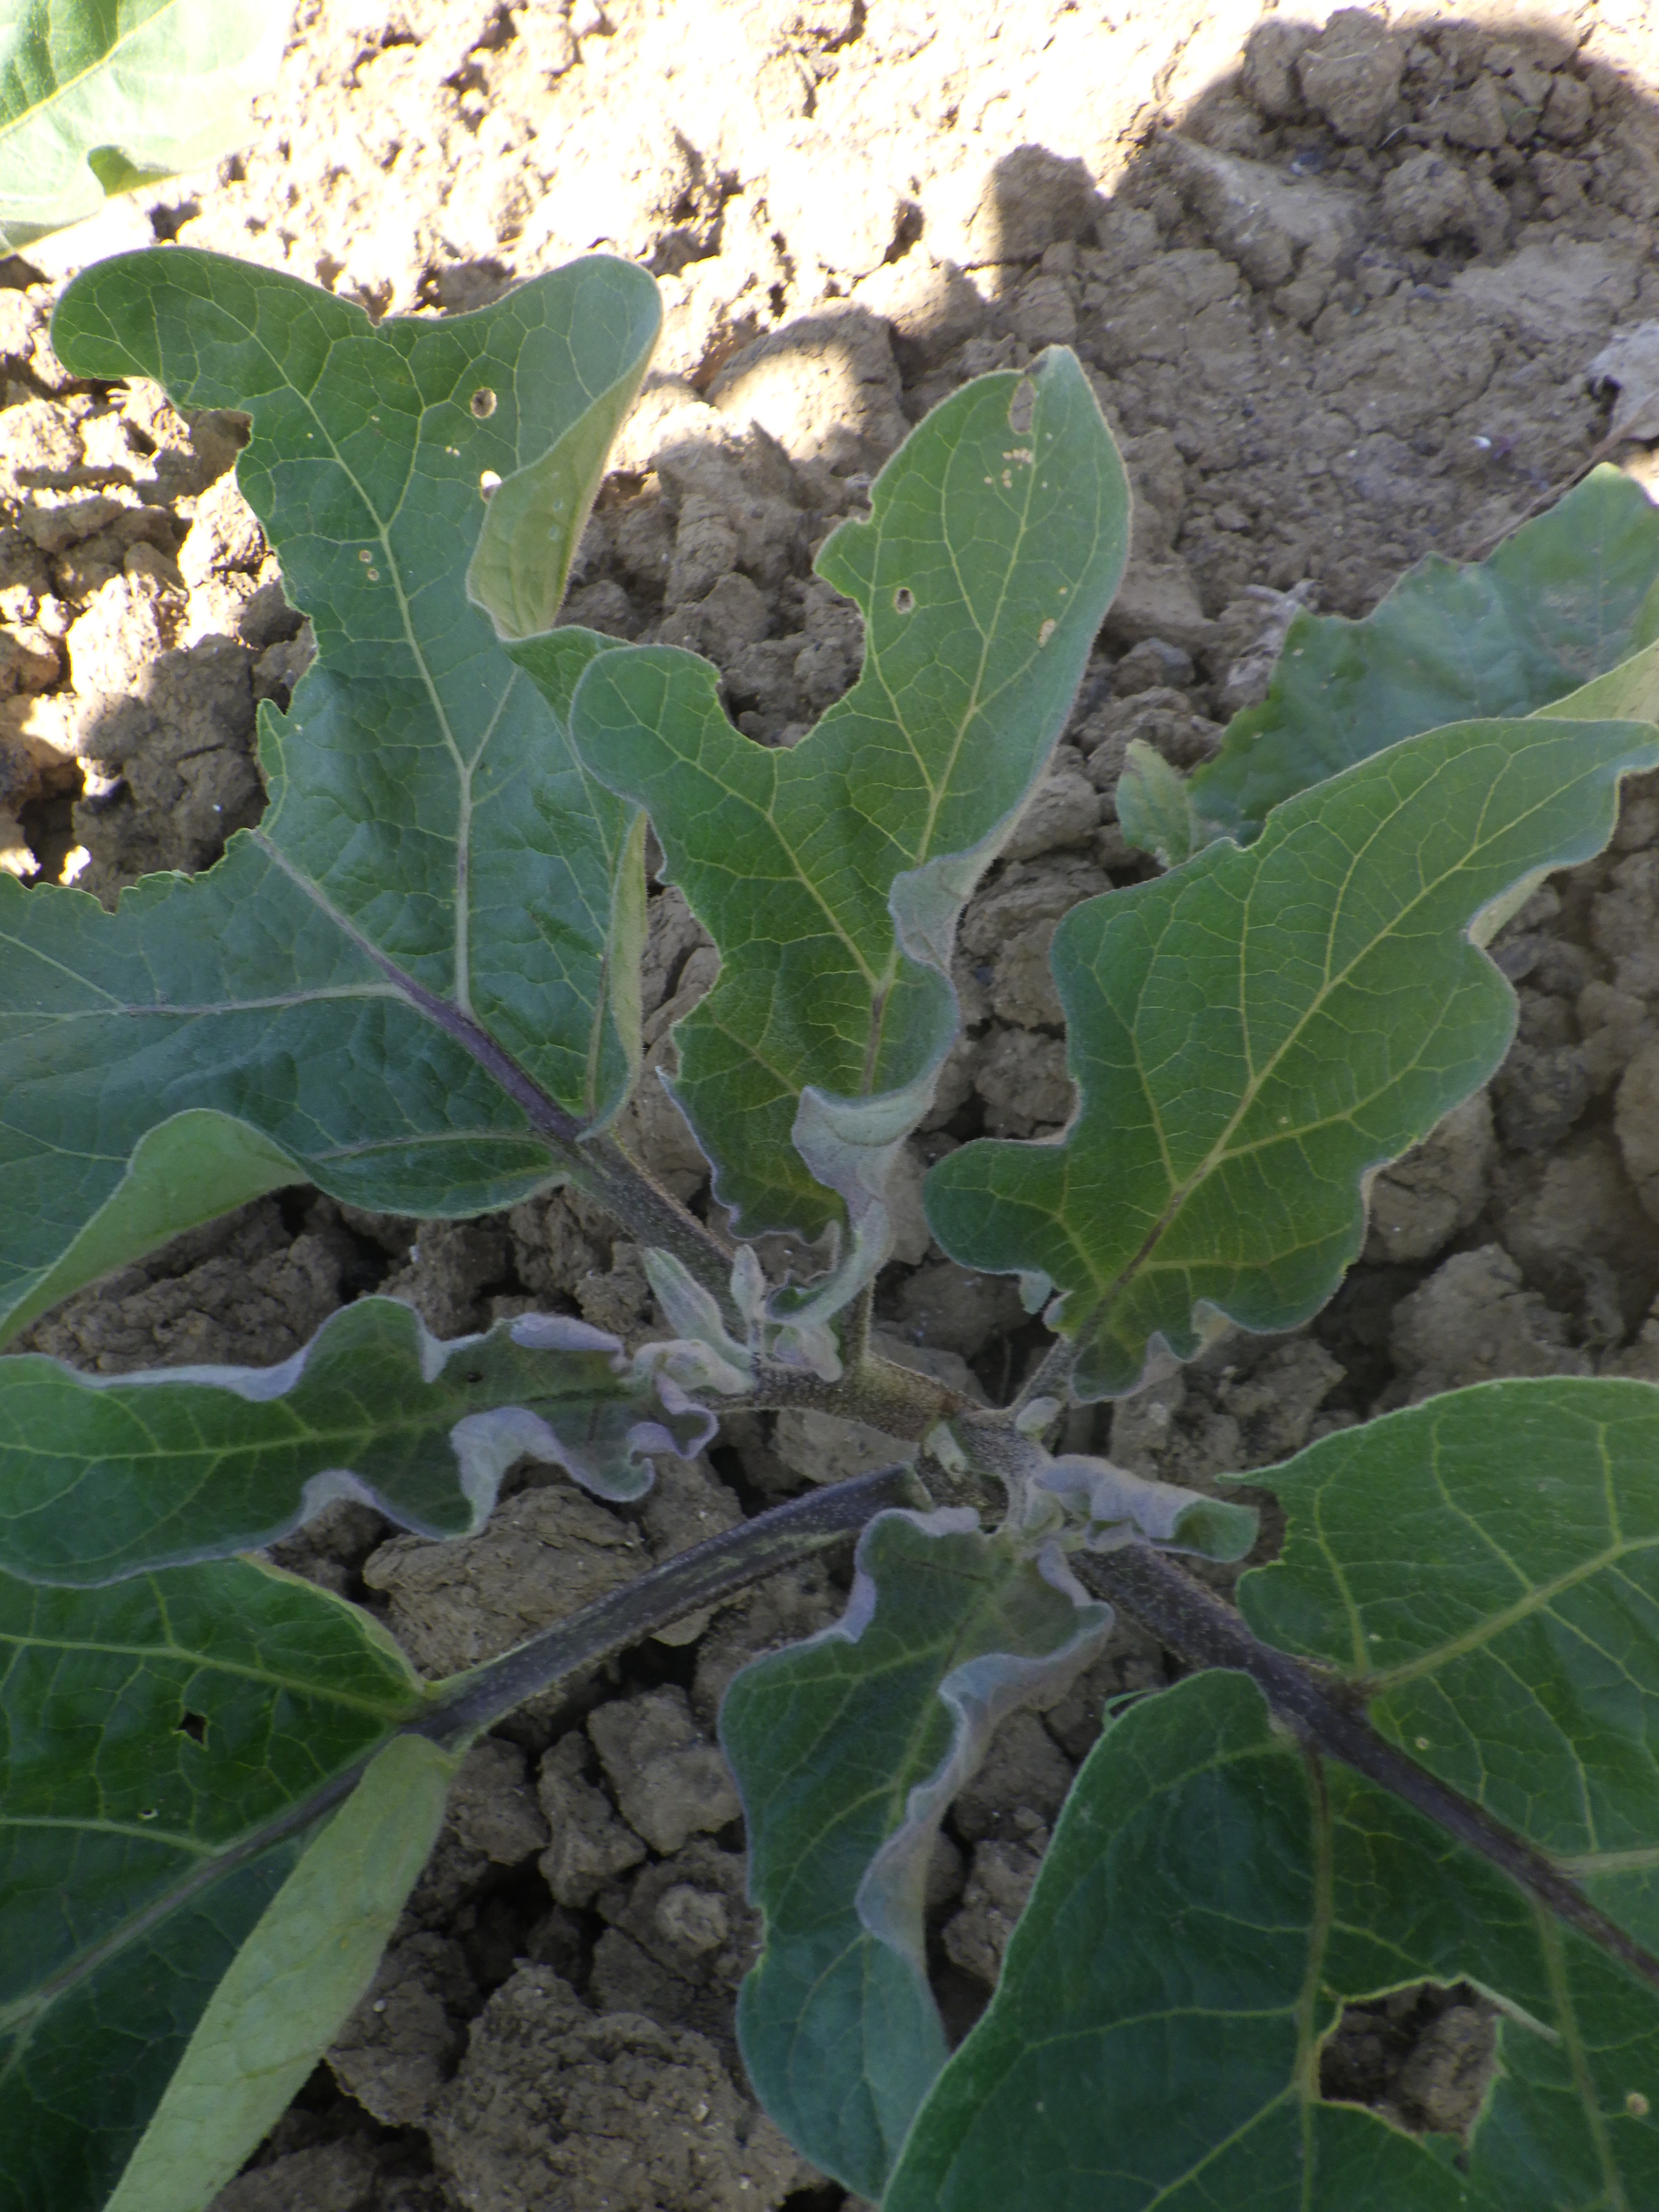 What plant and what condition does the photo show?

aubergine, colorado potato beetle
